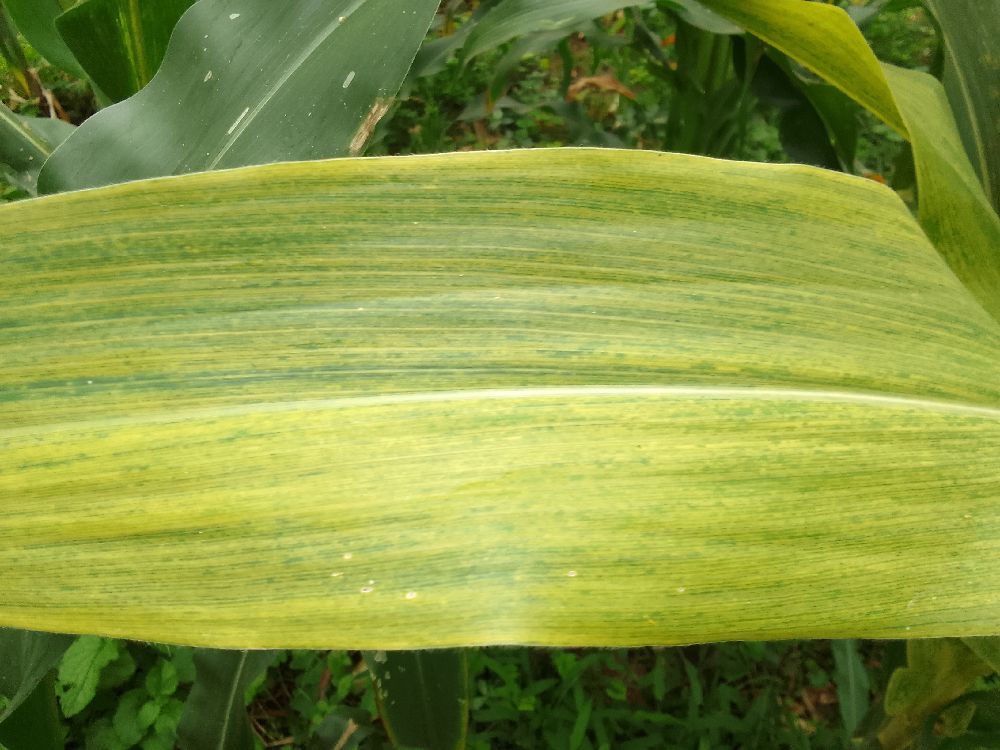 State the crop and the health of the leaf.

maize, maize lethal necrosis
